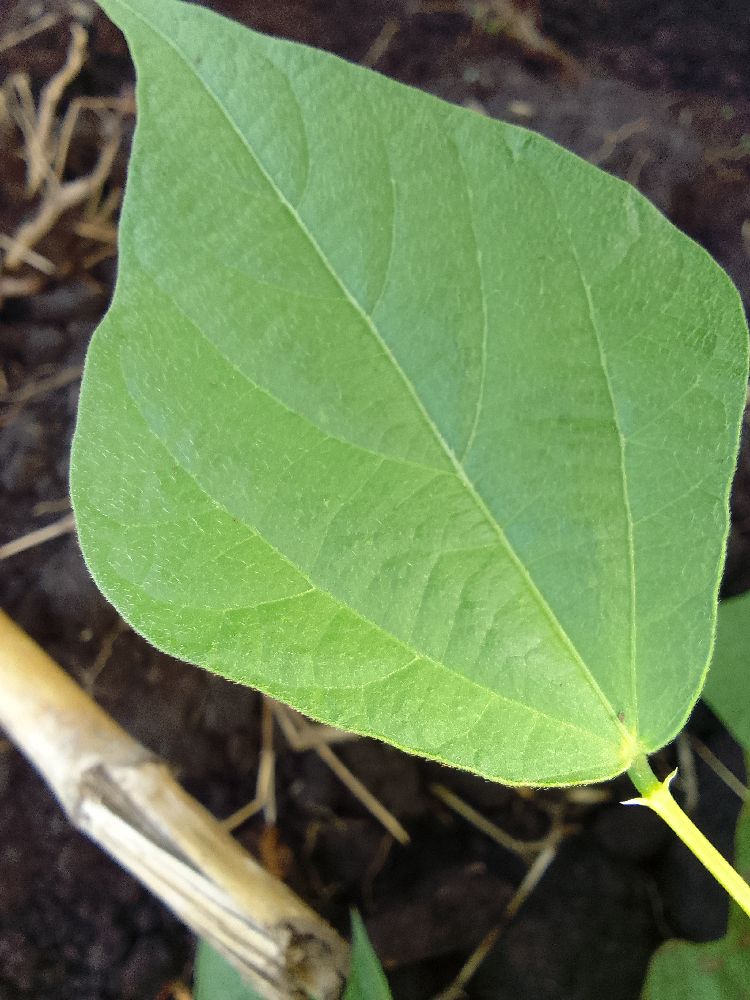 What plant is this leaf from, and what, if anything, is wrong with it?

common bean, healthy
